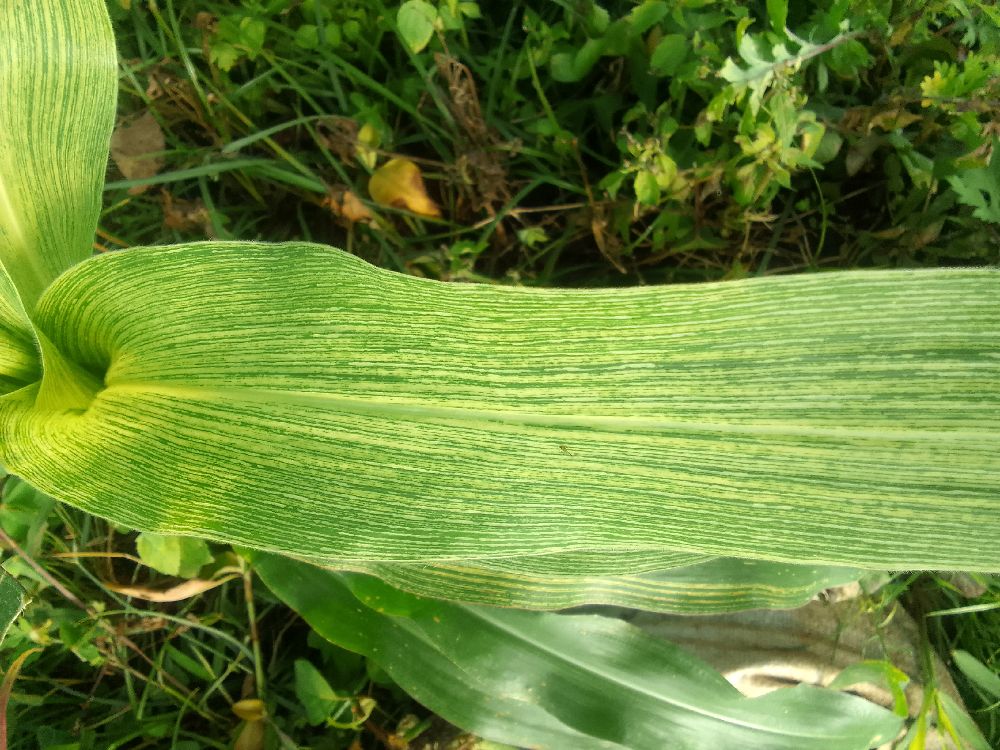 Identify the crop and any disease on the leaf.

maize, maize streak virus
